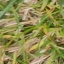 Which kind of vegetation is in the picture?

grass
